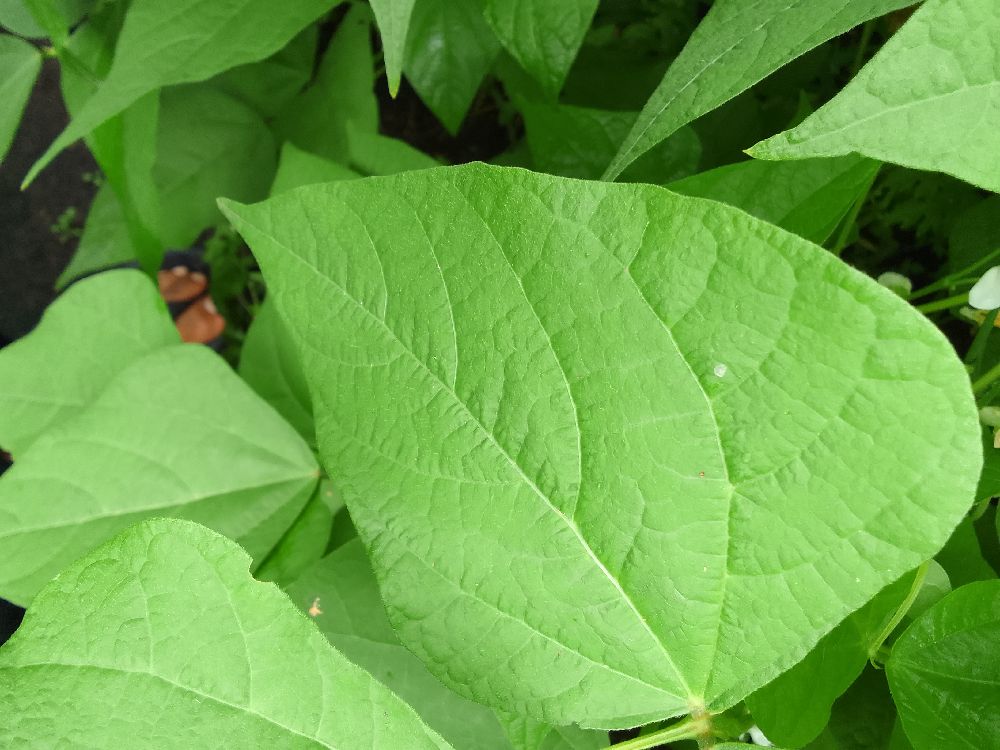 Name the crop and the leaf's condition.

common bean, healthy
